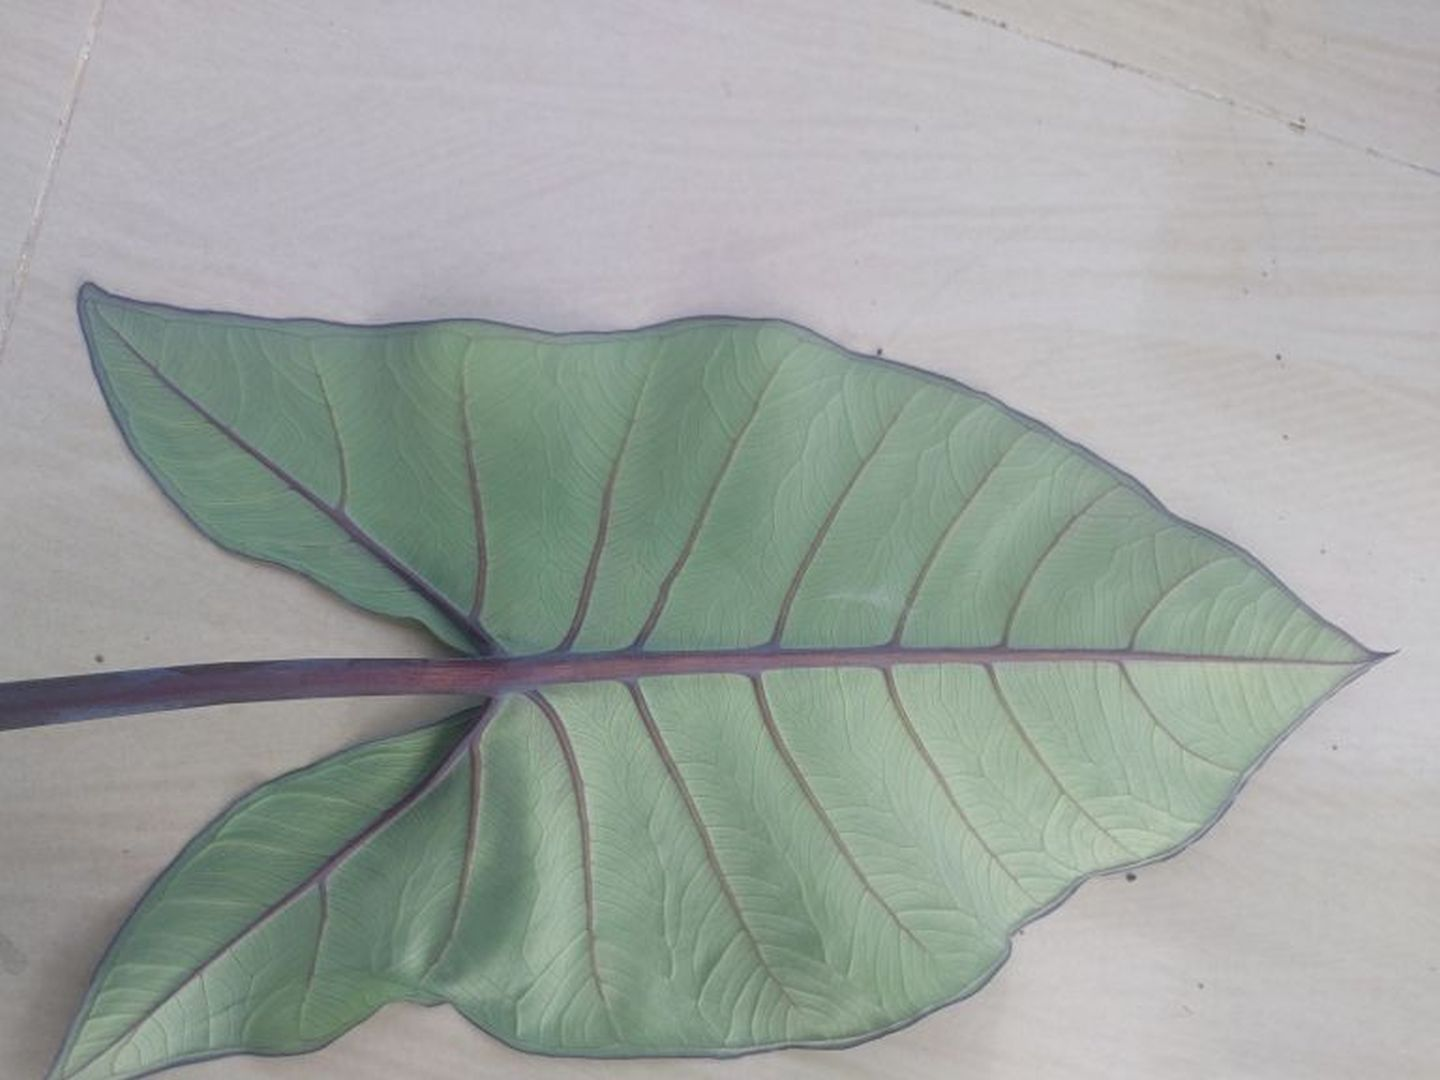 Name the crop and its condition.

taro, healthy
